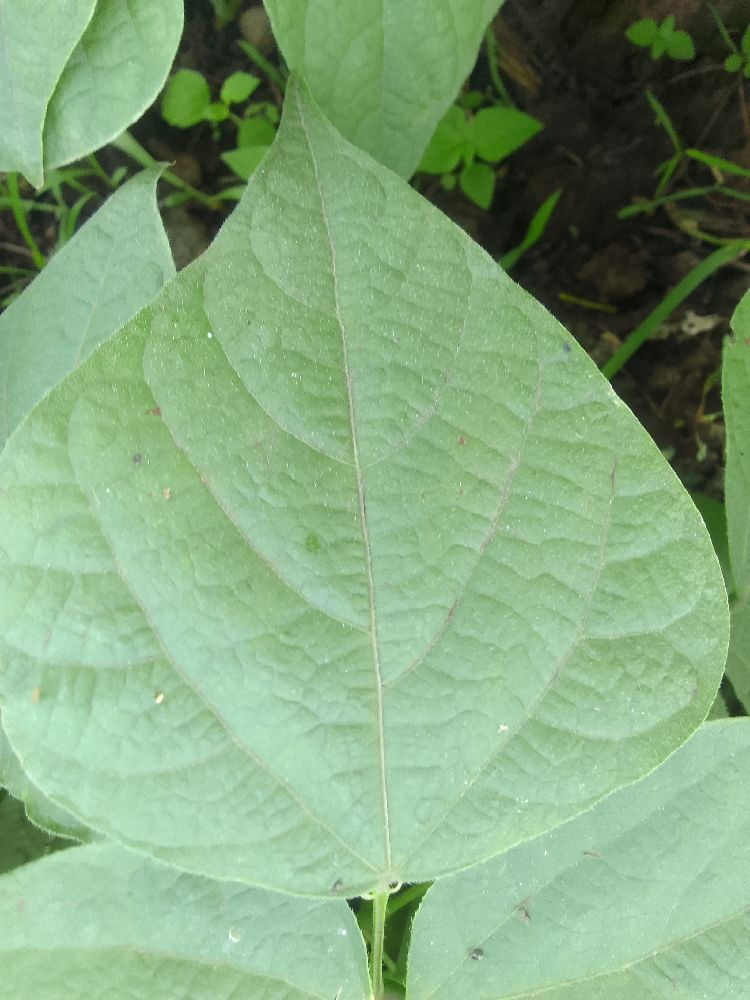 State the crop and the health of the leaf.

common bean, healthy
